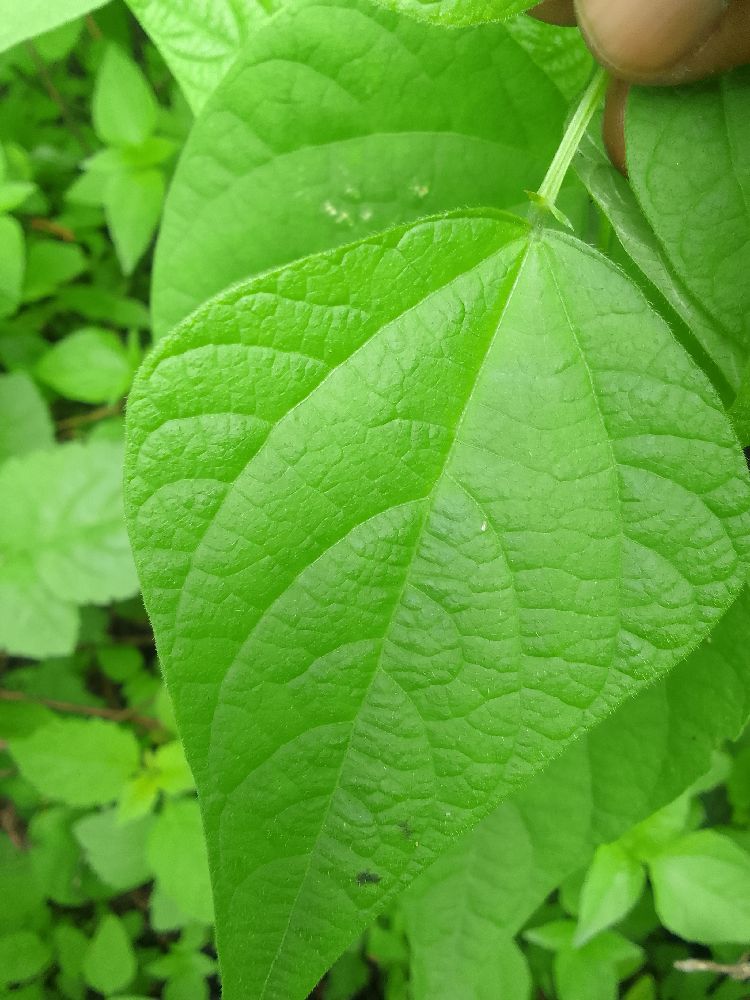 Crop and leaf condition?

common bean, healthy
